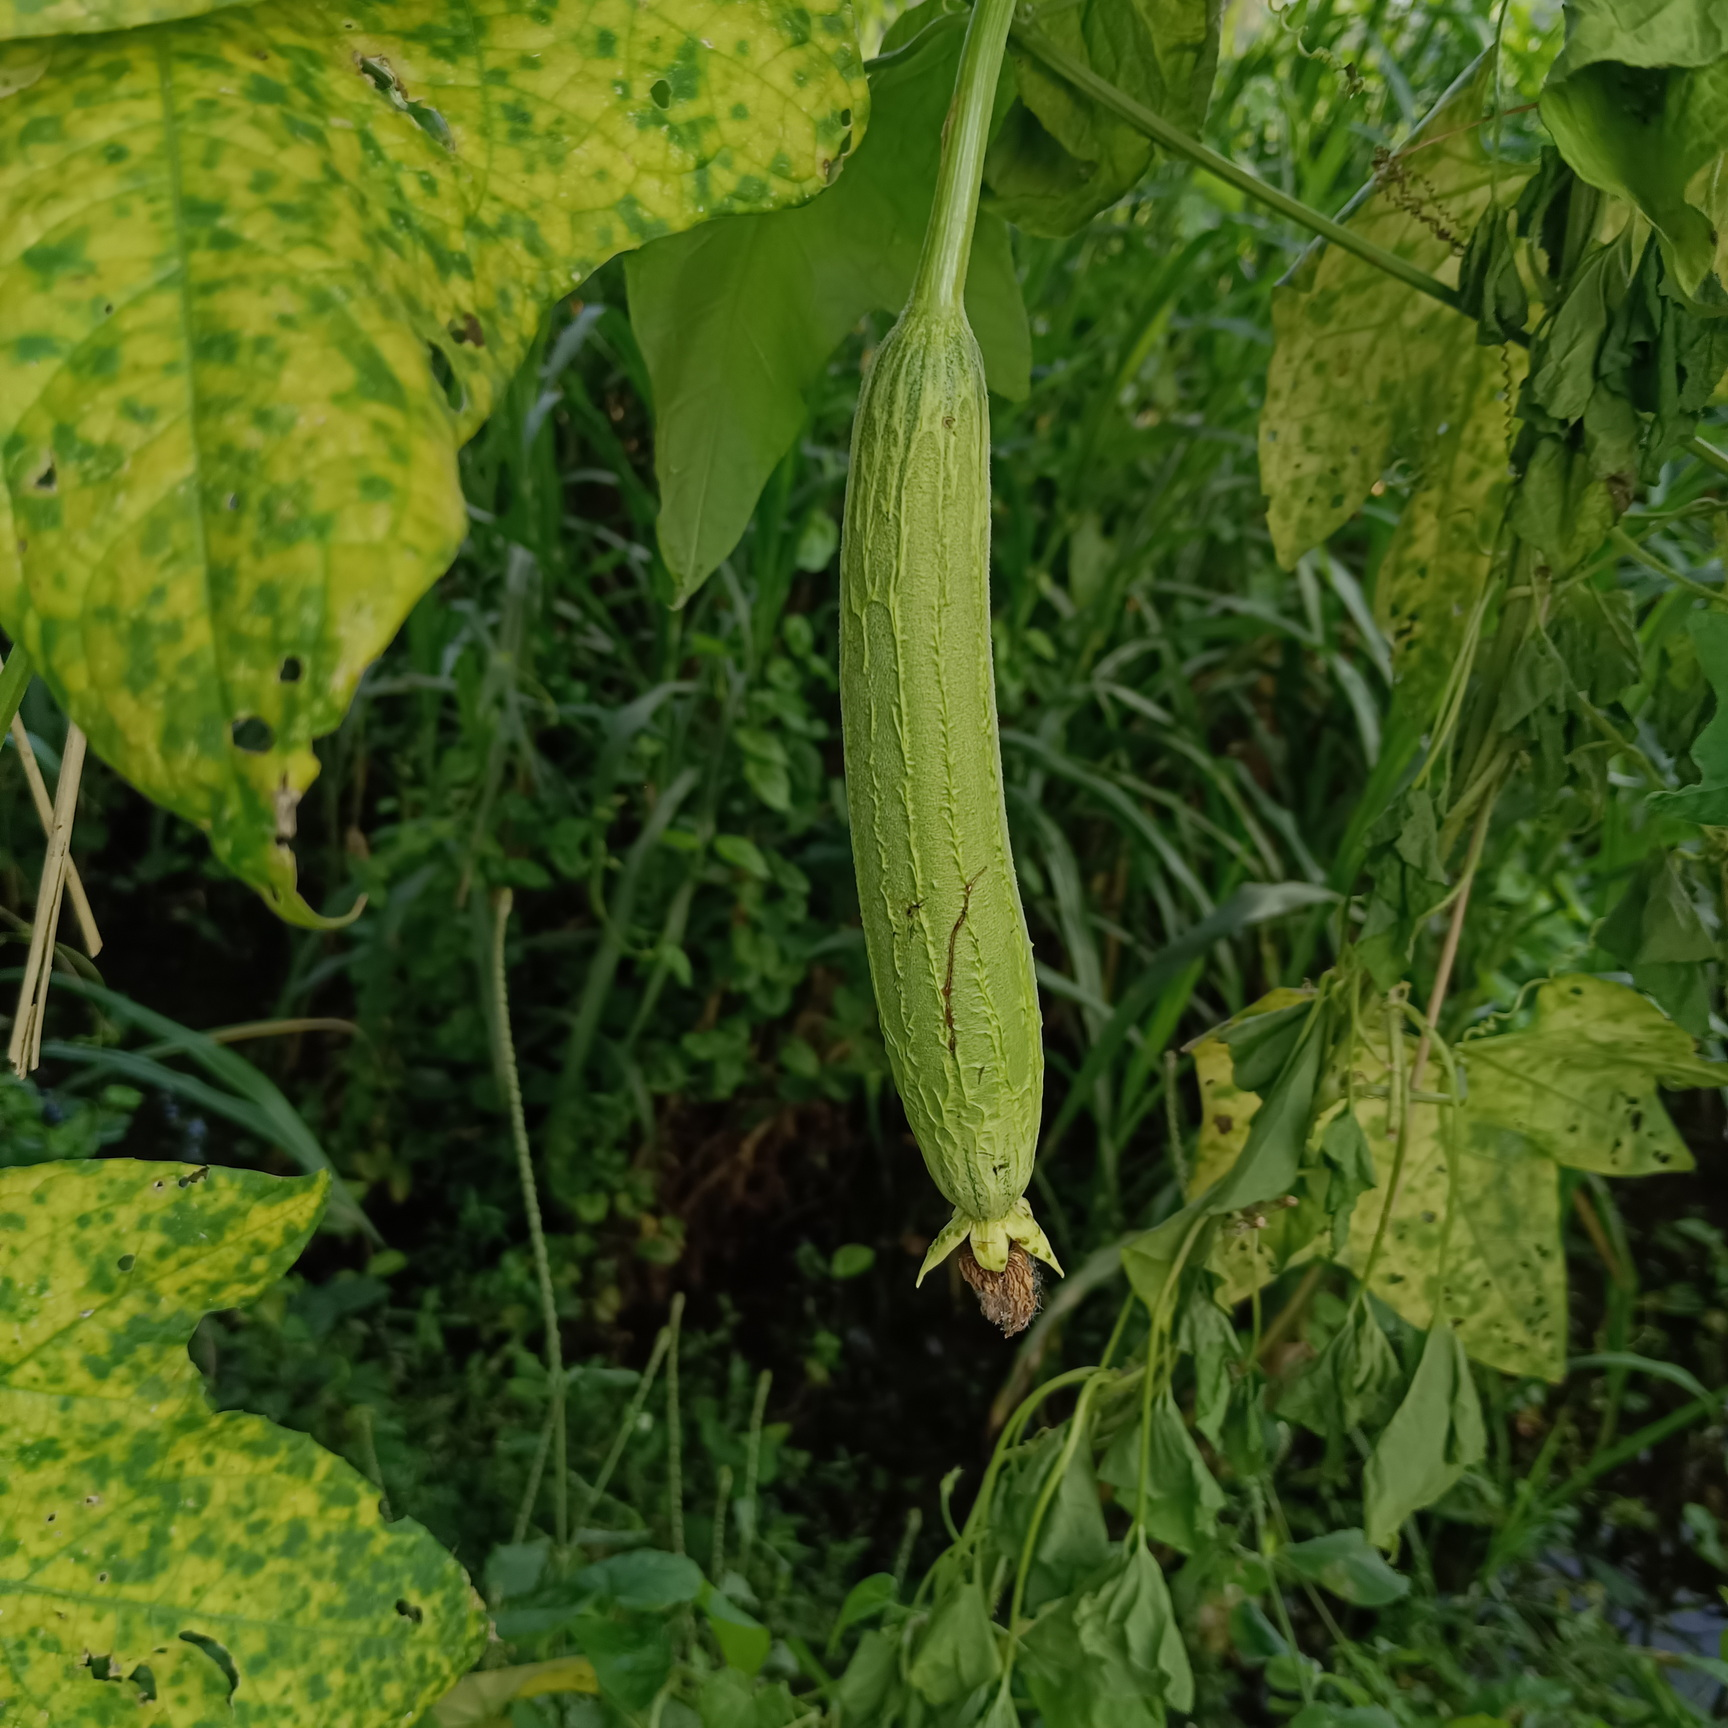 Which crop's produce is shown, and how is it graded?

luffa, fresh
